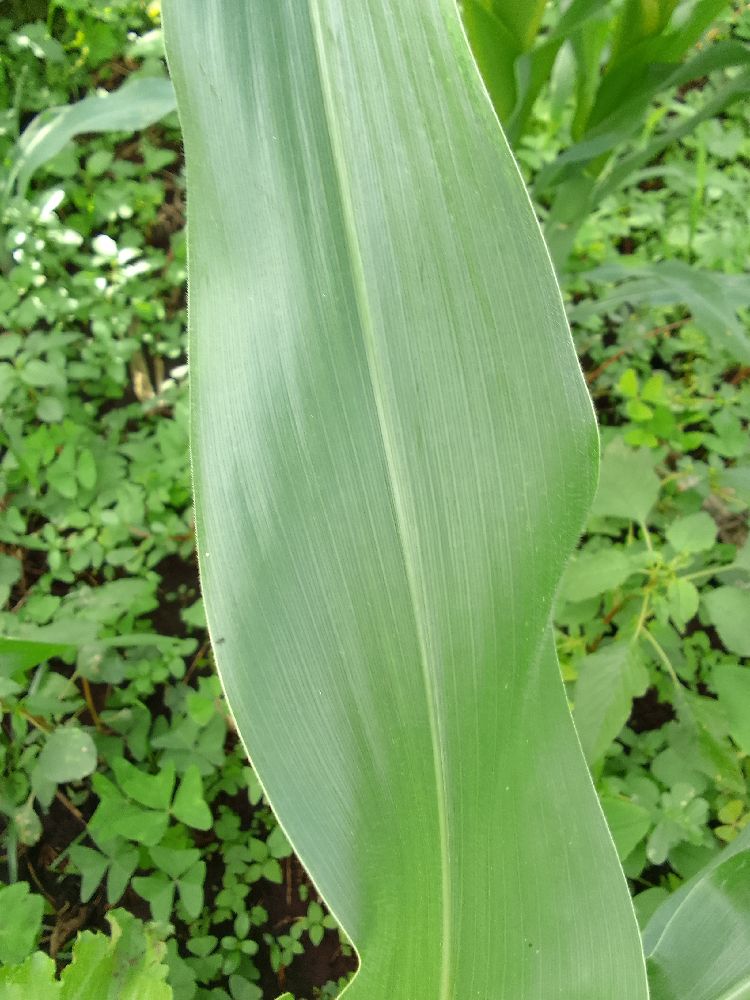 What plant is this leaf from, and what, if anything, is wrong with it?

maize, healthy
